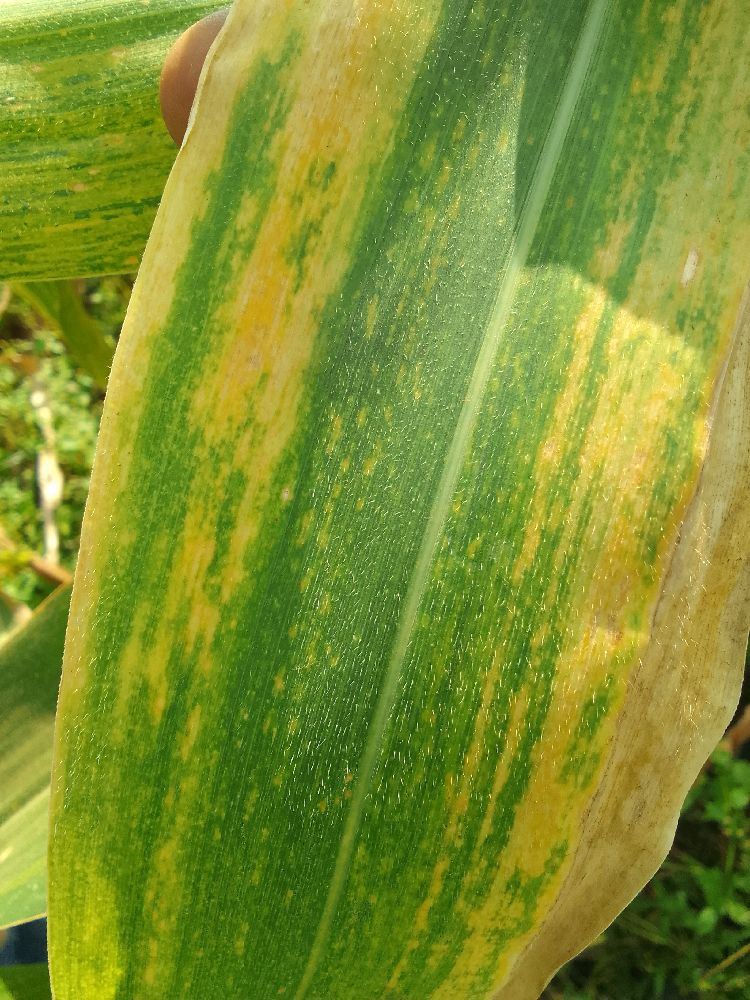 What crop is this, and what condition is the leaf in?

maize, maize lethal necrosis
